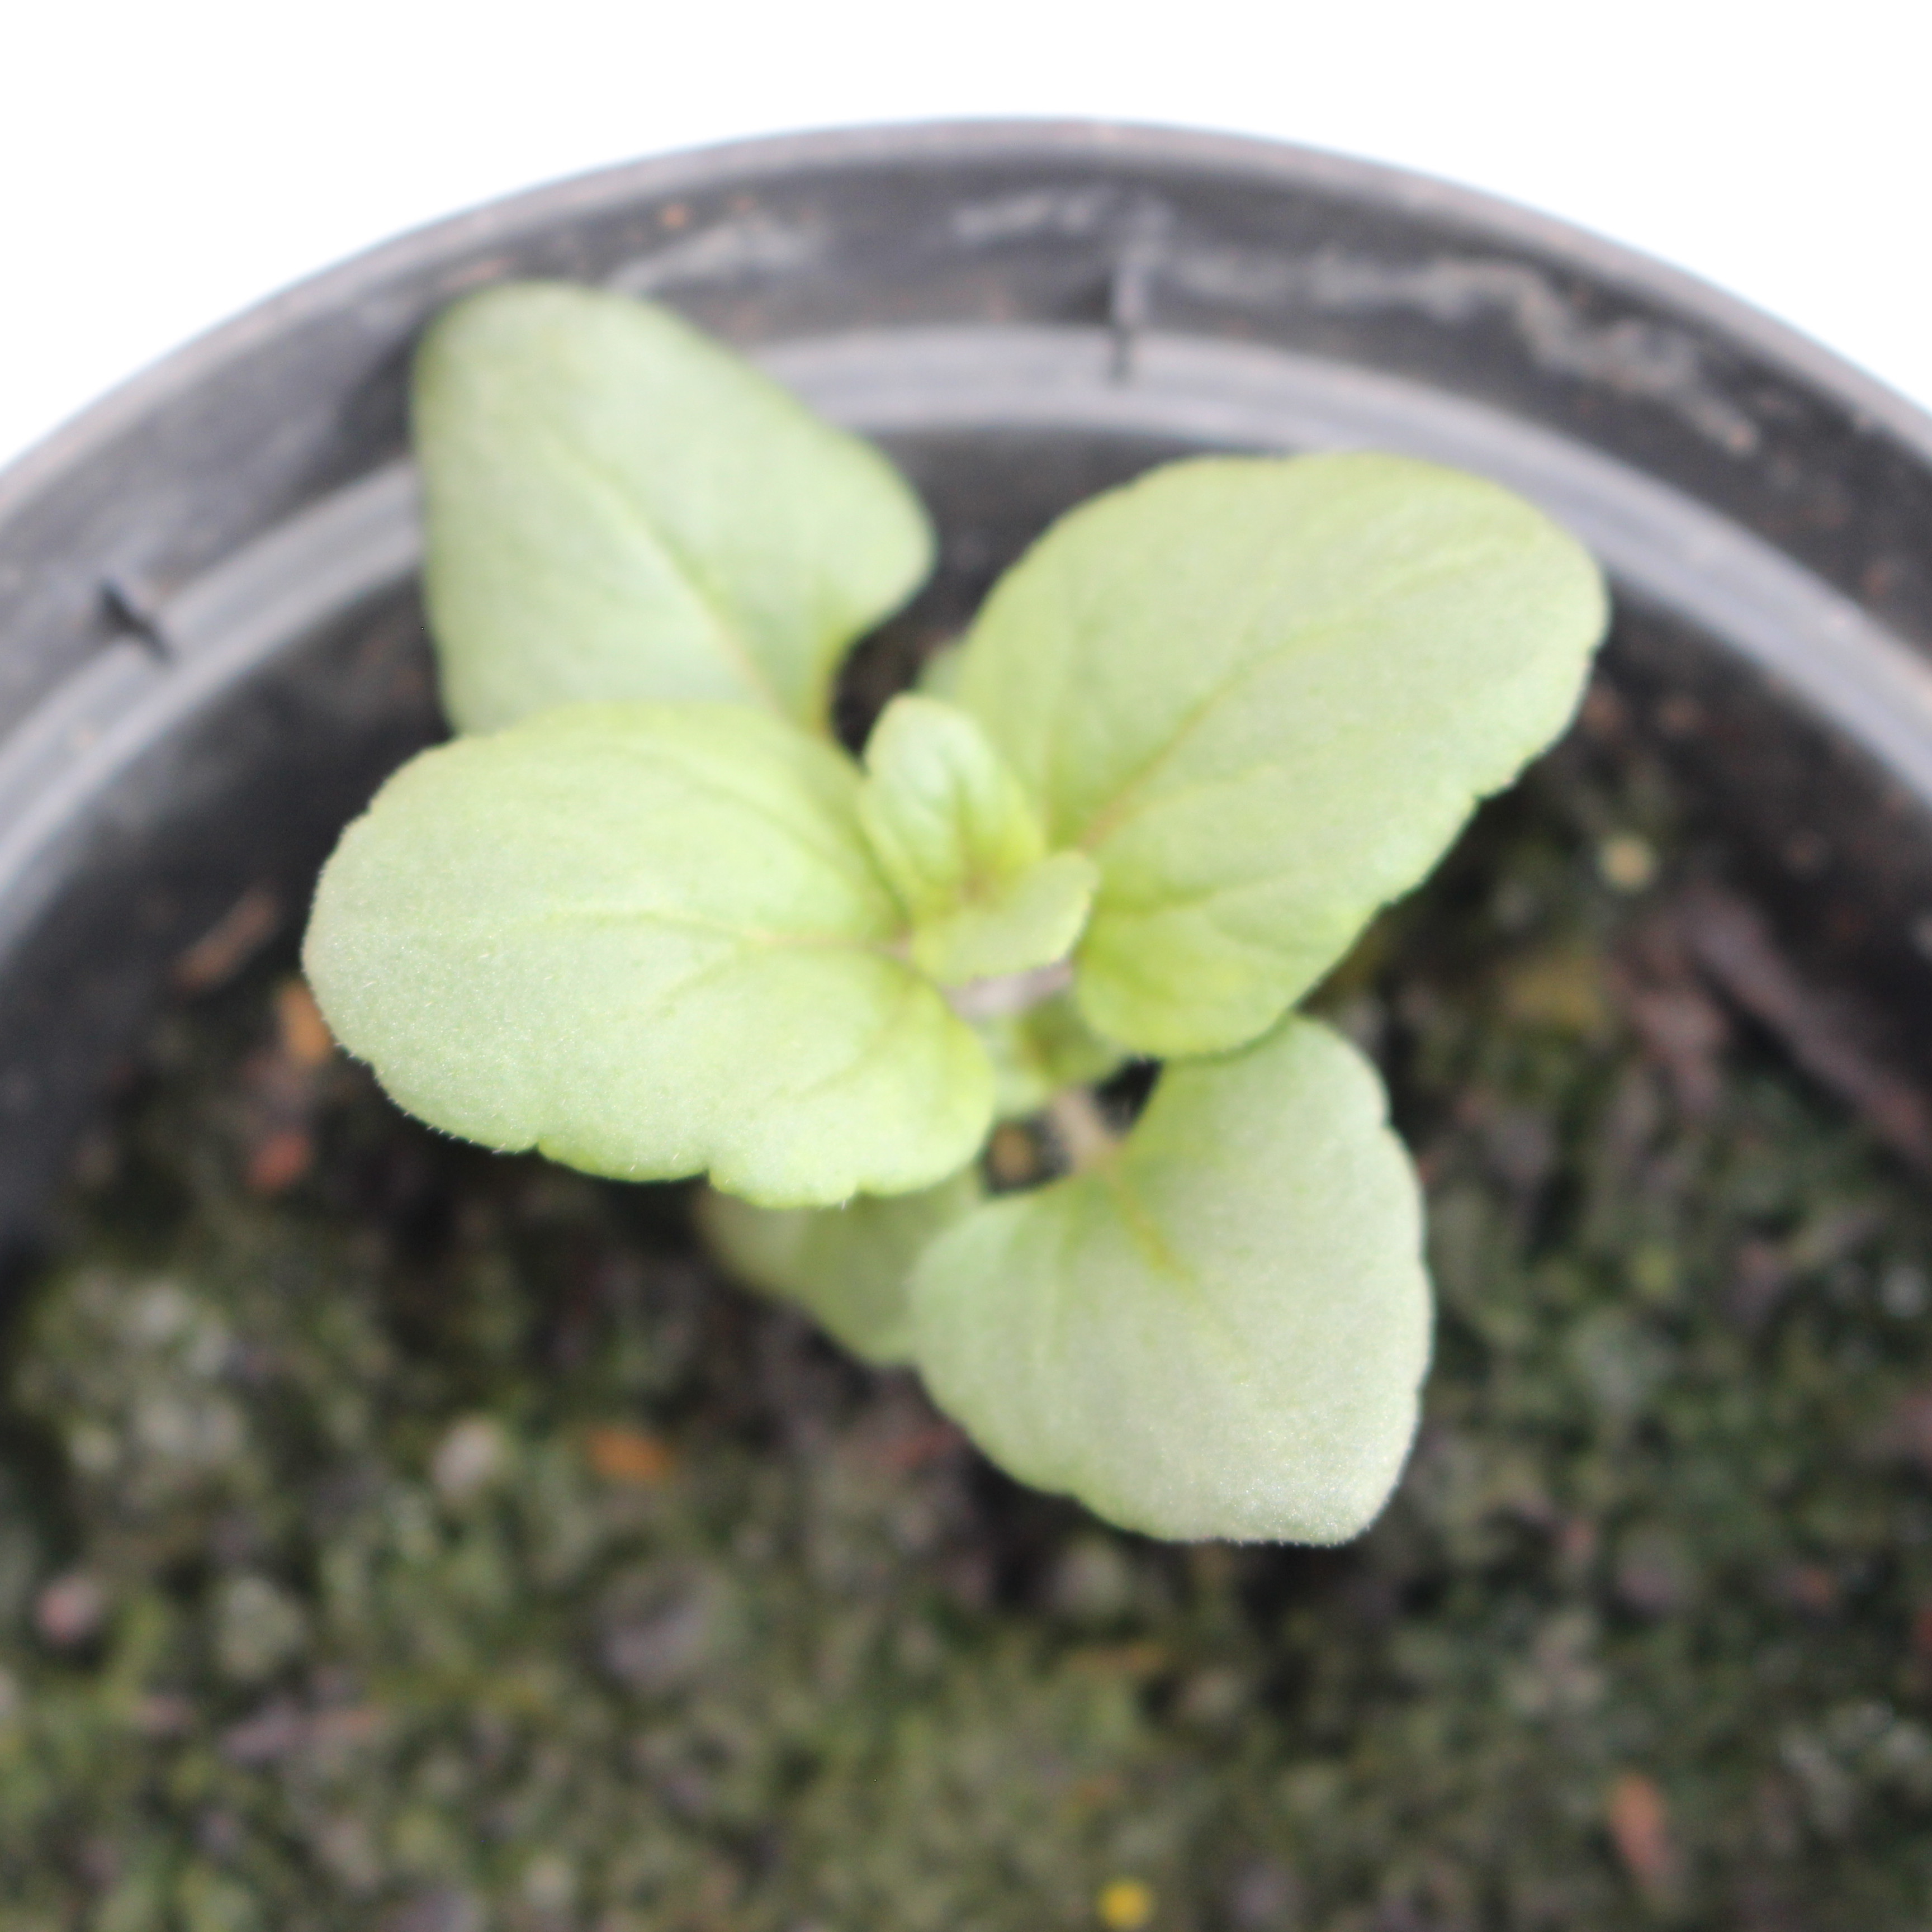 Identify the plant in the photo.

Veronica persica
